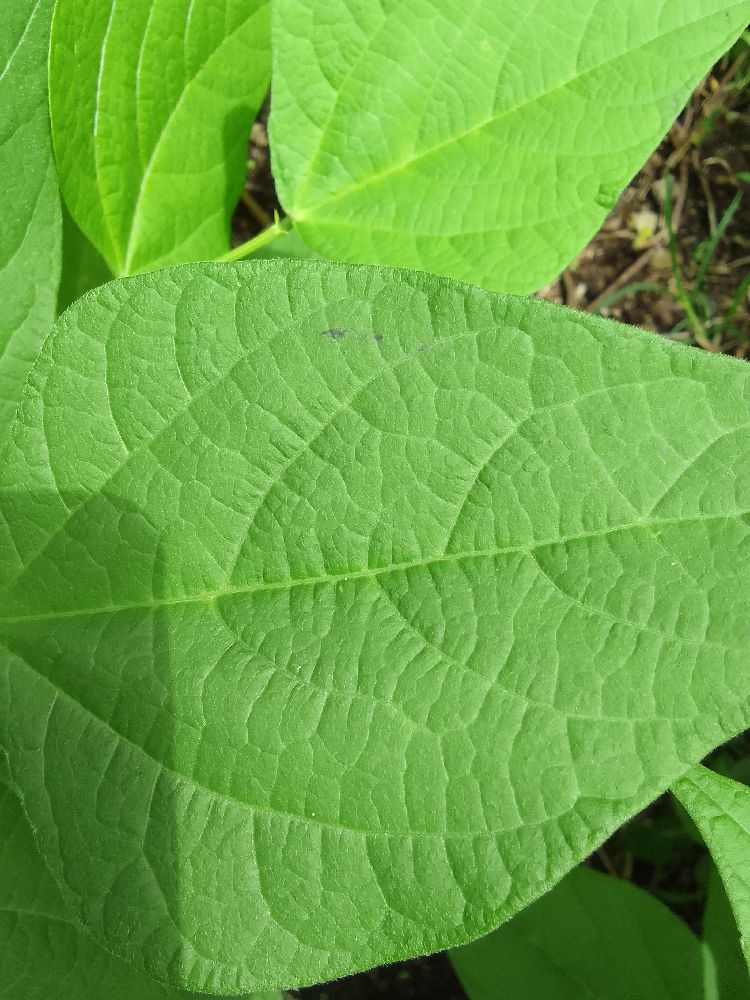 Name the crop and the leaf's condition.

common bean, healthy
